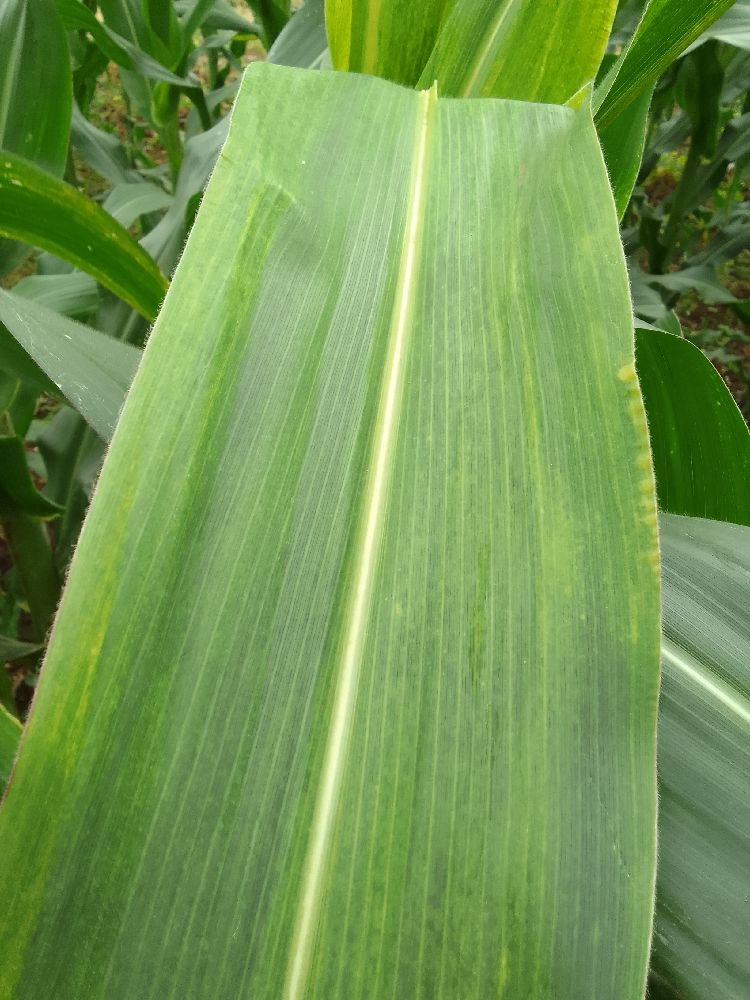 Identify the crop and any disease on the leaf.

maize, maize lethal necrosis
